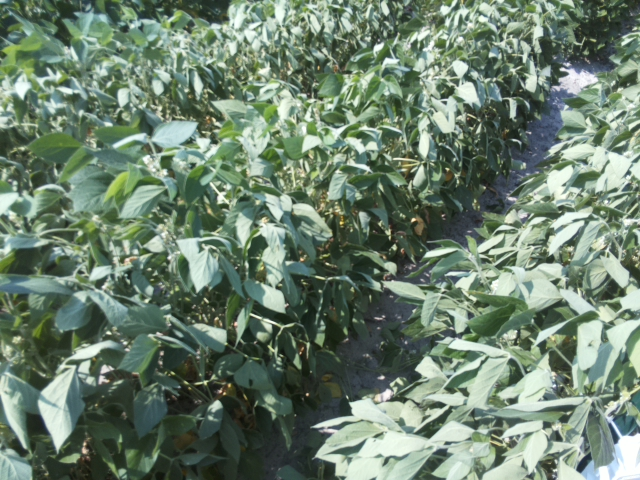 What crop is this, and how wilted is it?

soybean, slight leaflet or petiole turgor loss in upper canopy
